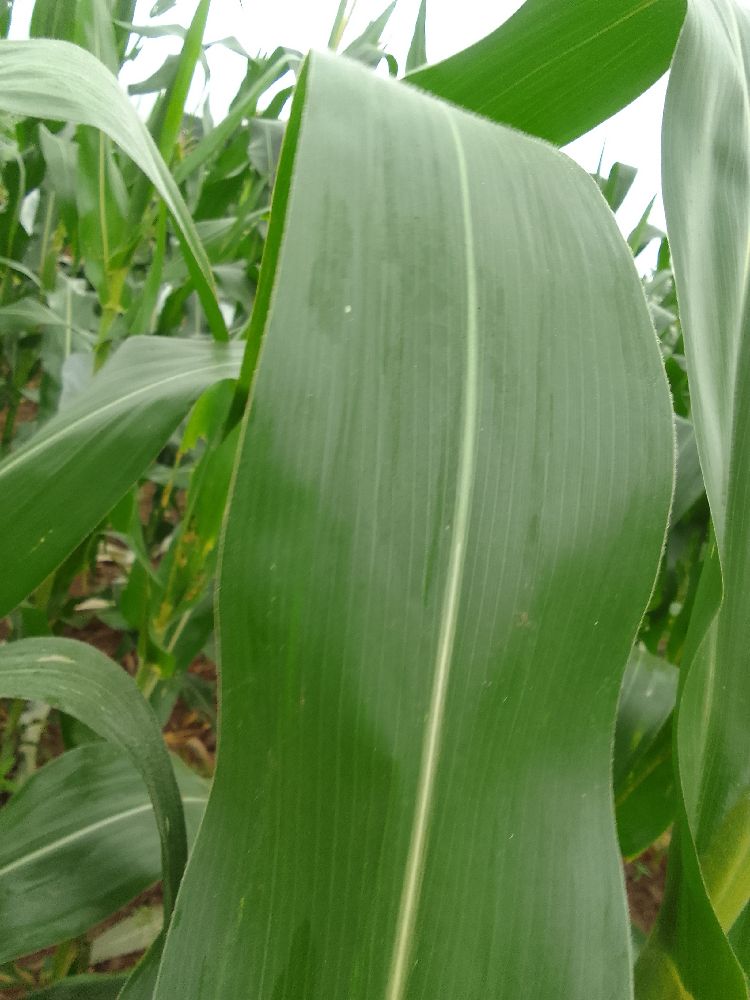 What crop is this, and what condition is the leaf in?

maize, healthy
